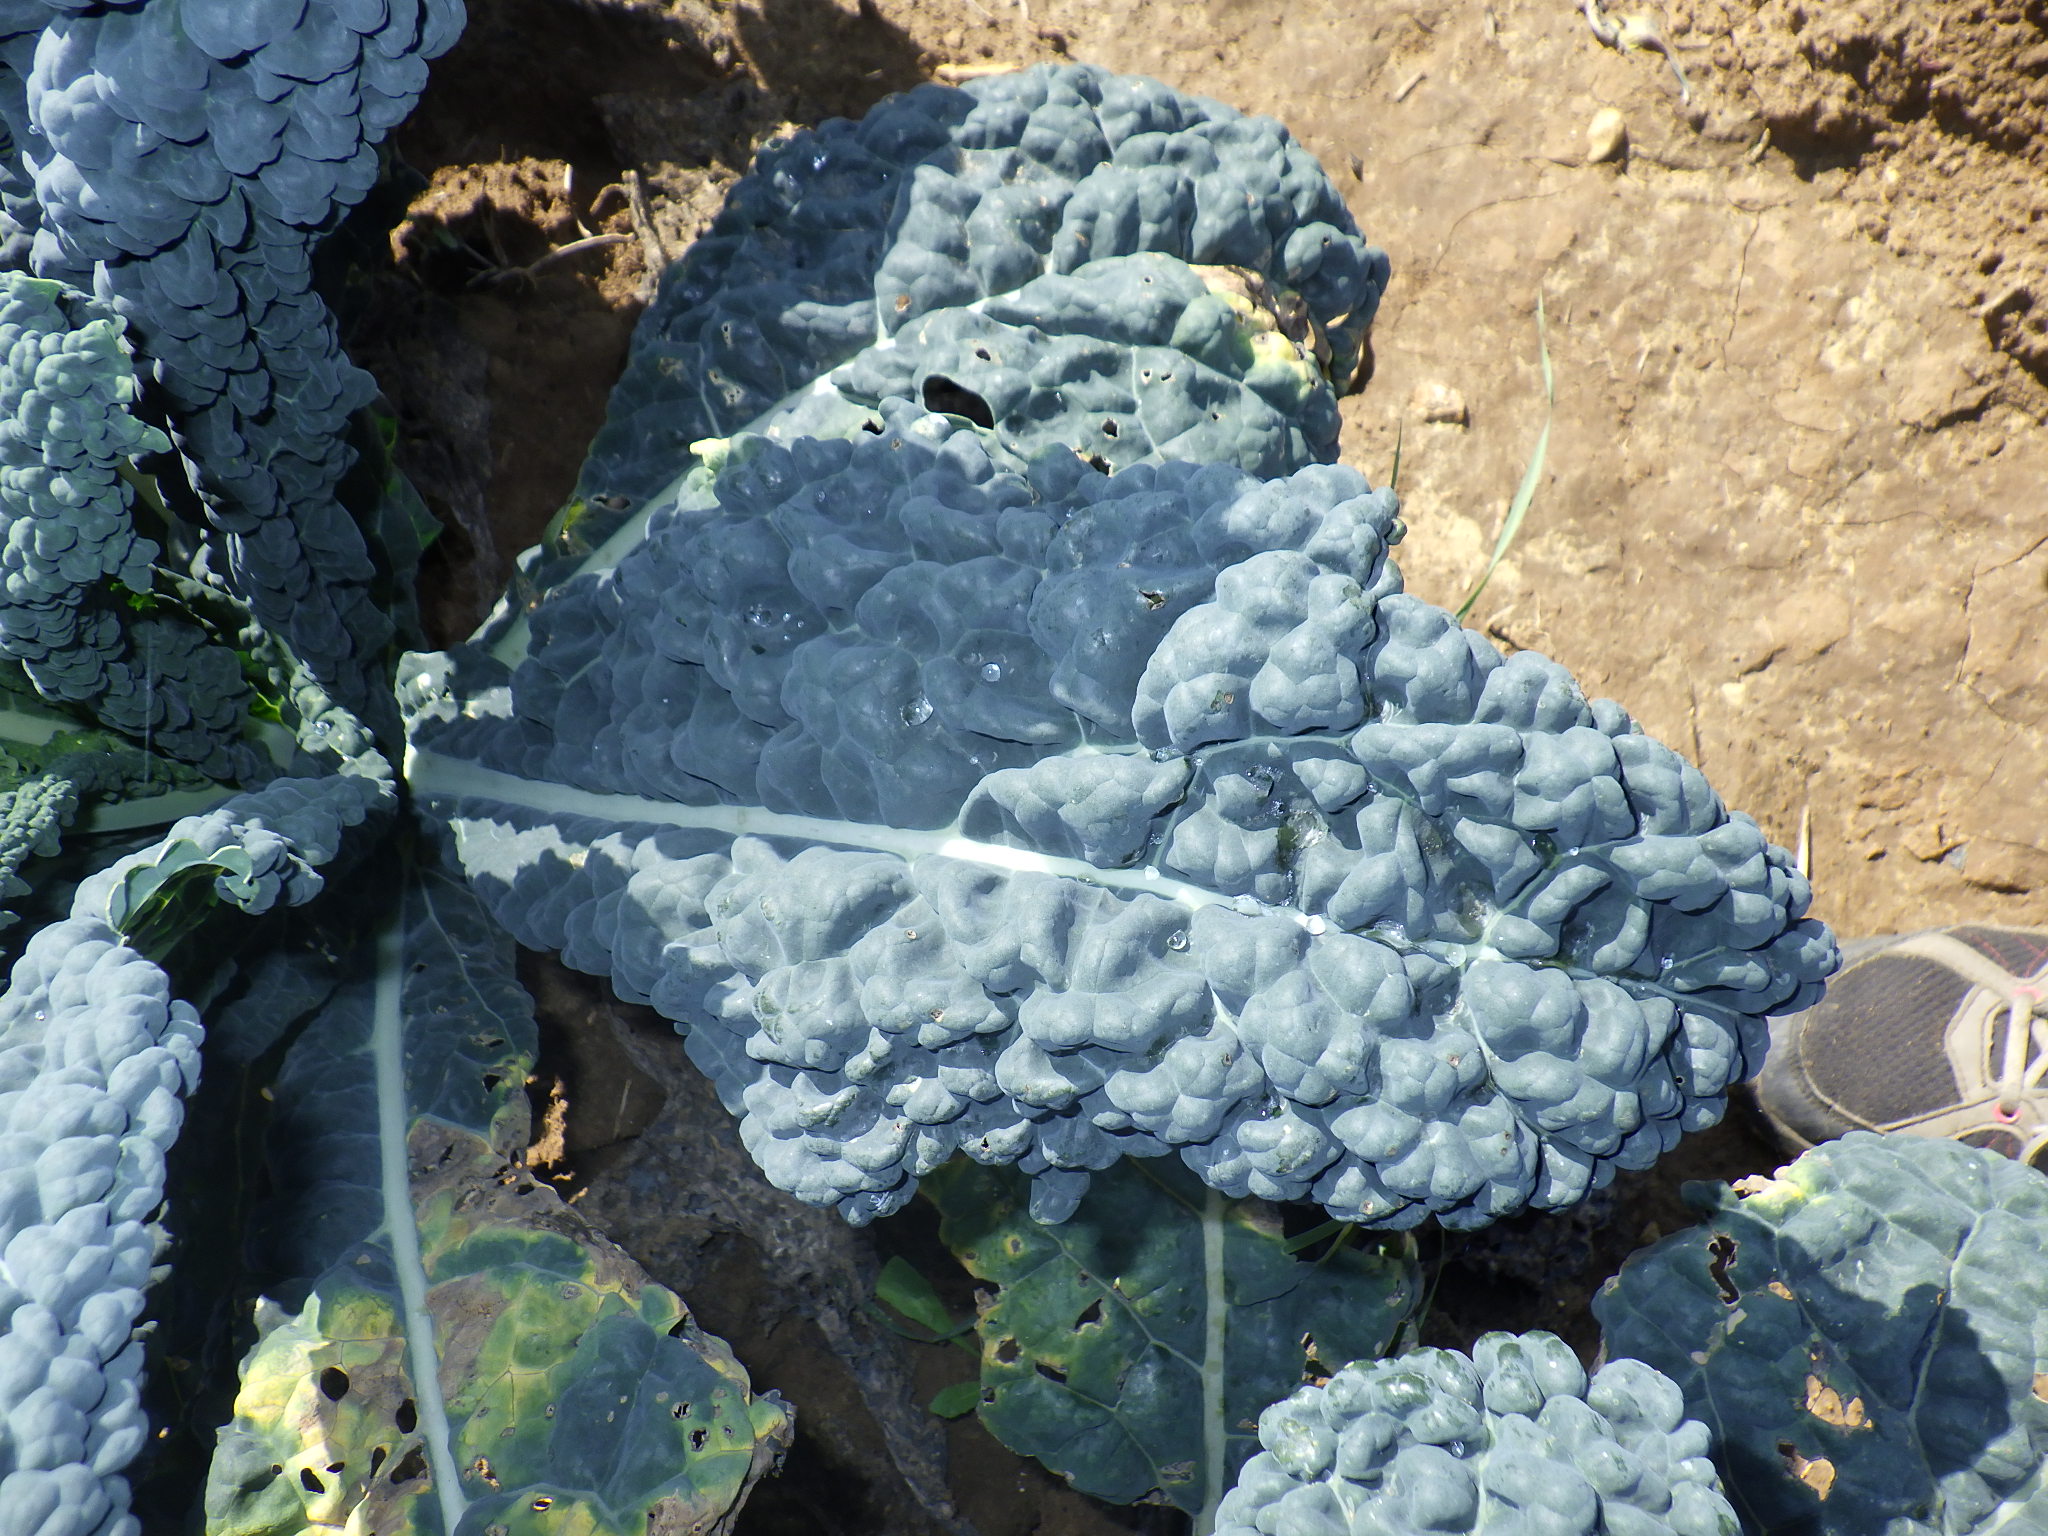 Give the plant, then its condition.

kale, alternaria
